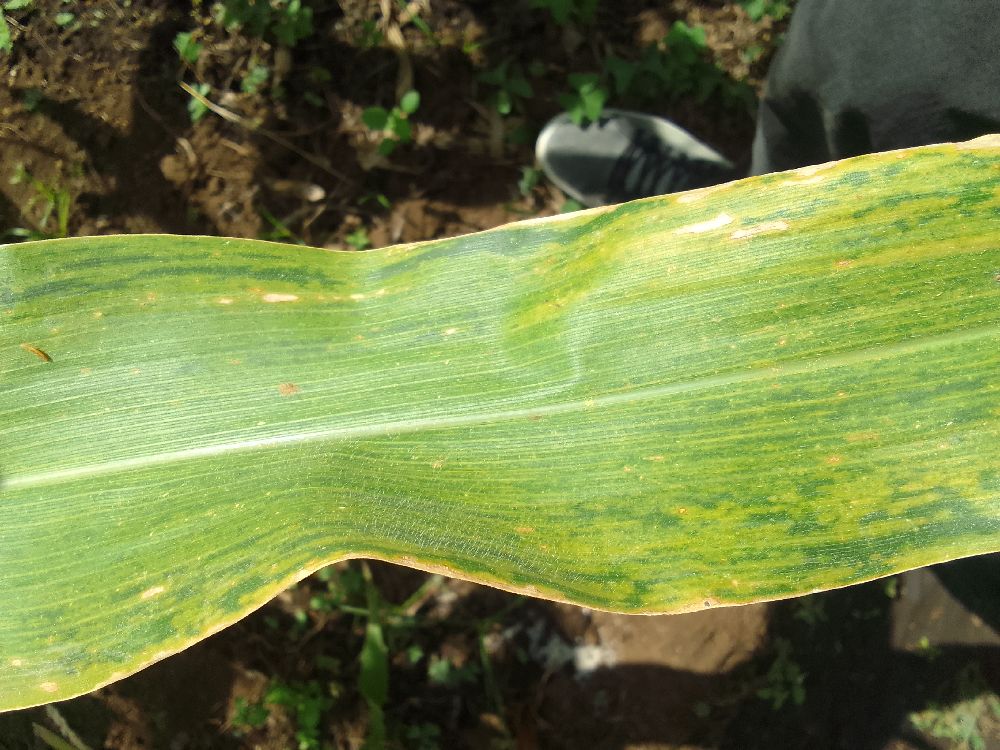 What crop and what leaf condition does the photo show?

maize, maize lethal necrosis
